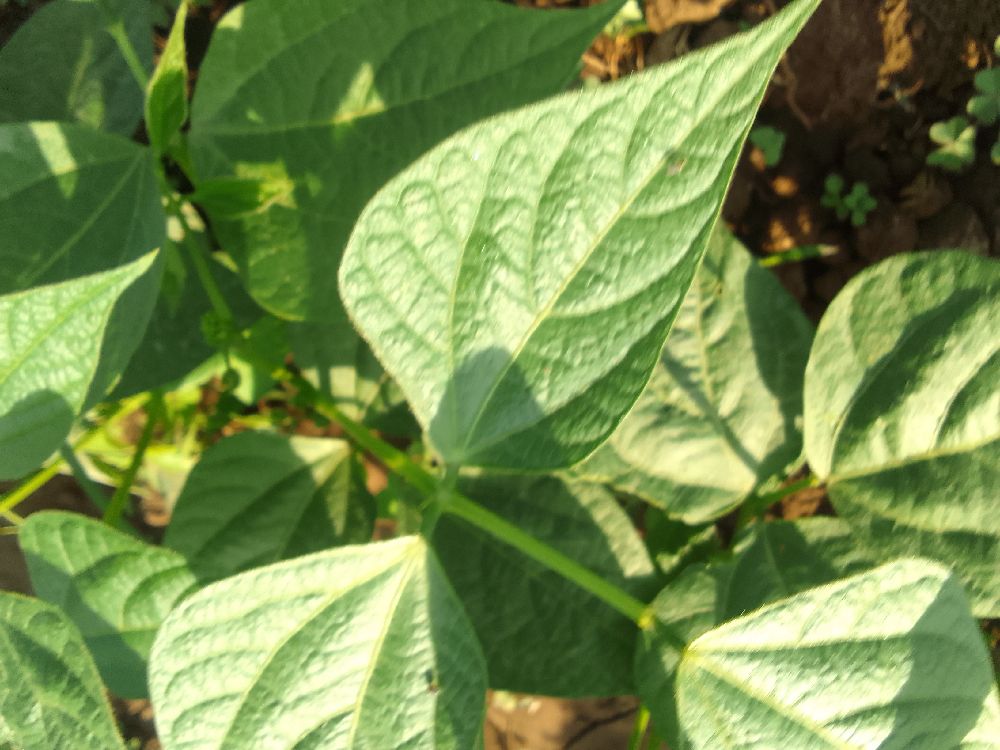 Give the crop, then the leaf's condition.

common bean, healthy
